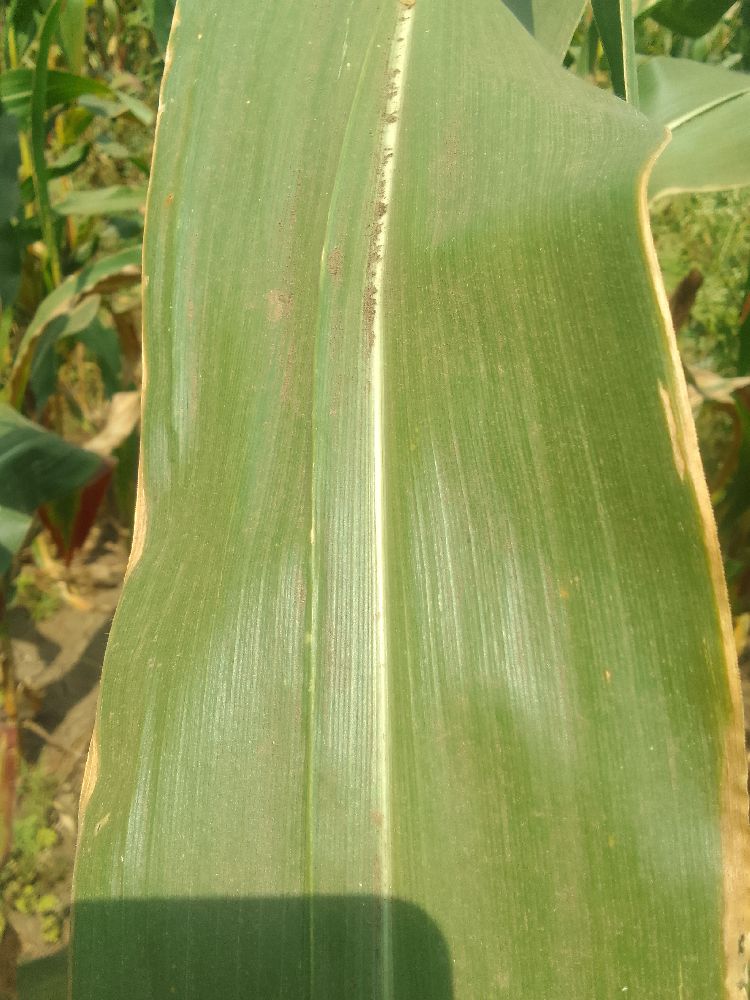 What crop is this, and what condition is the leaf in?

maize, healthy
